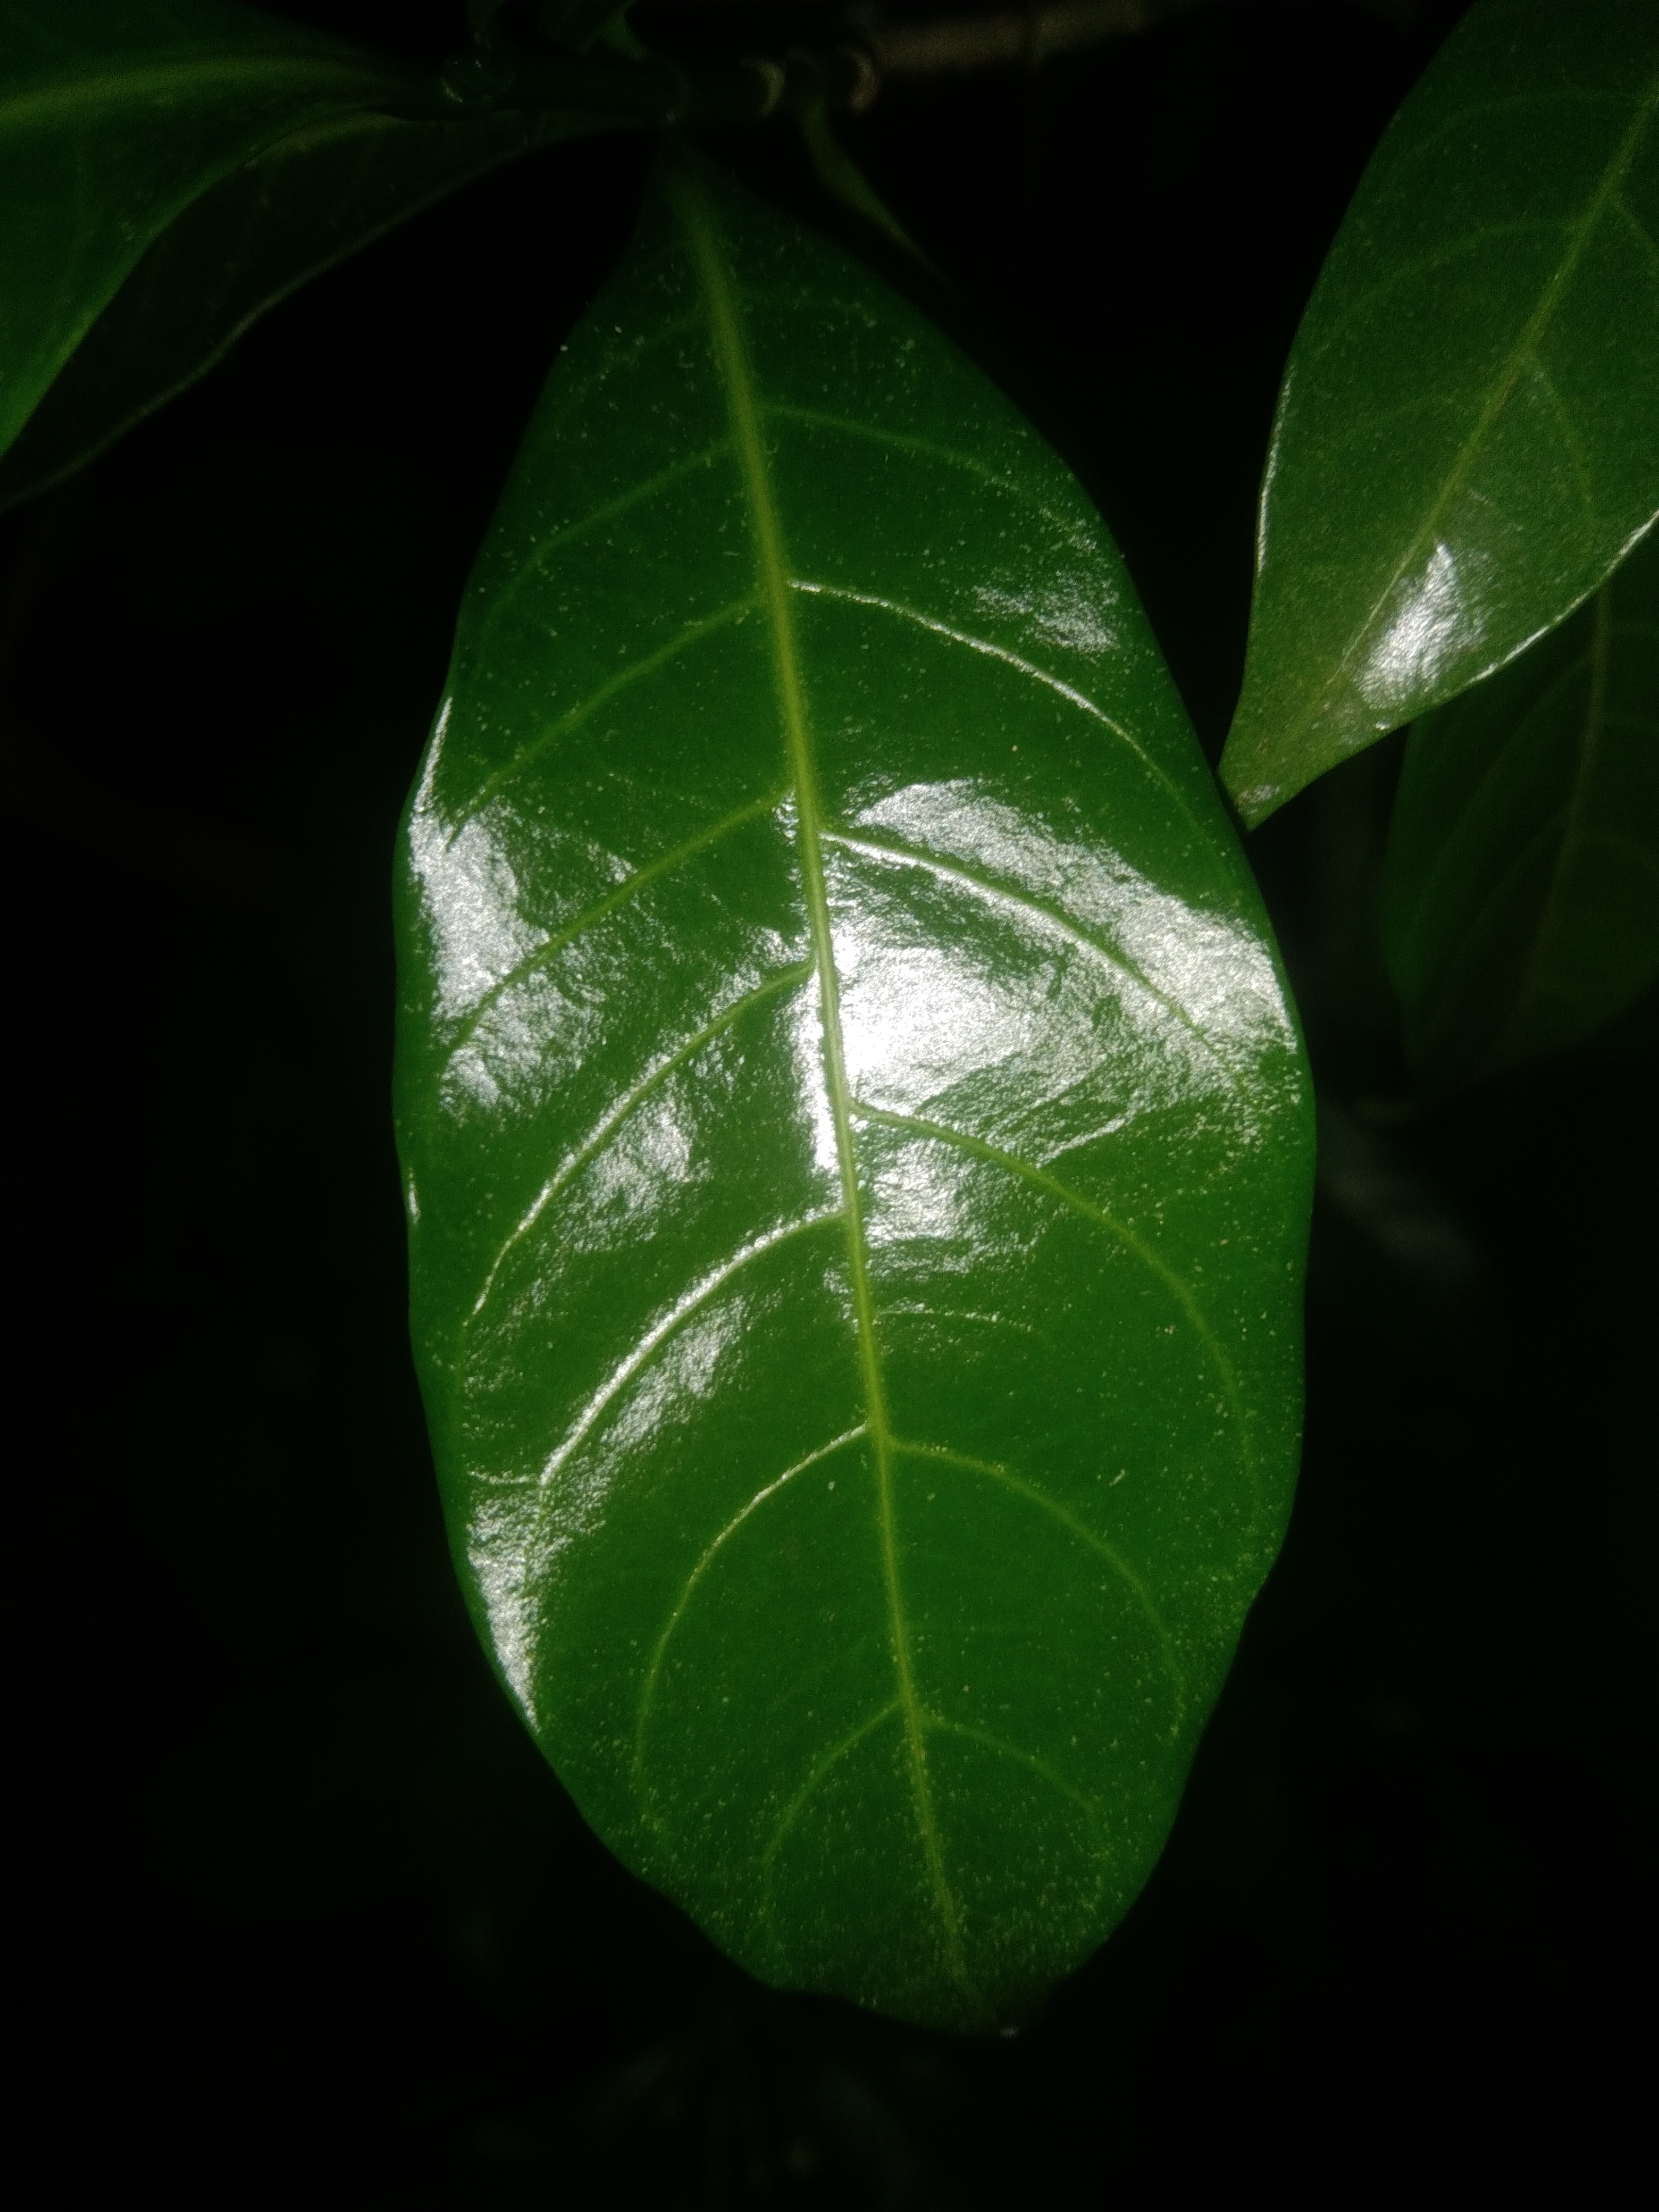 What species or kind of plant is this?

togor
